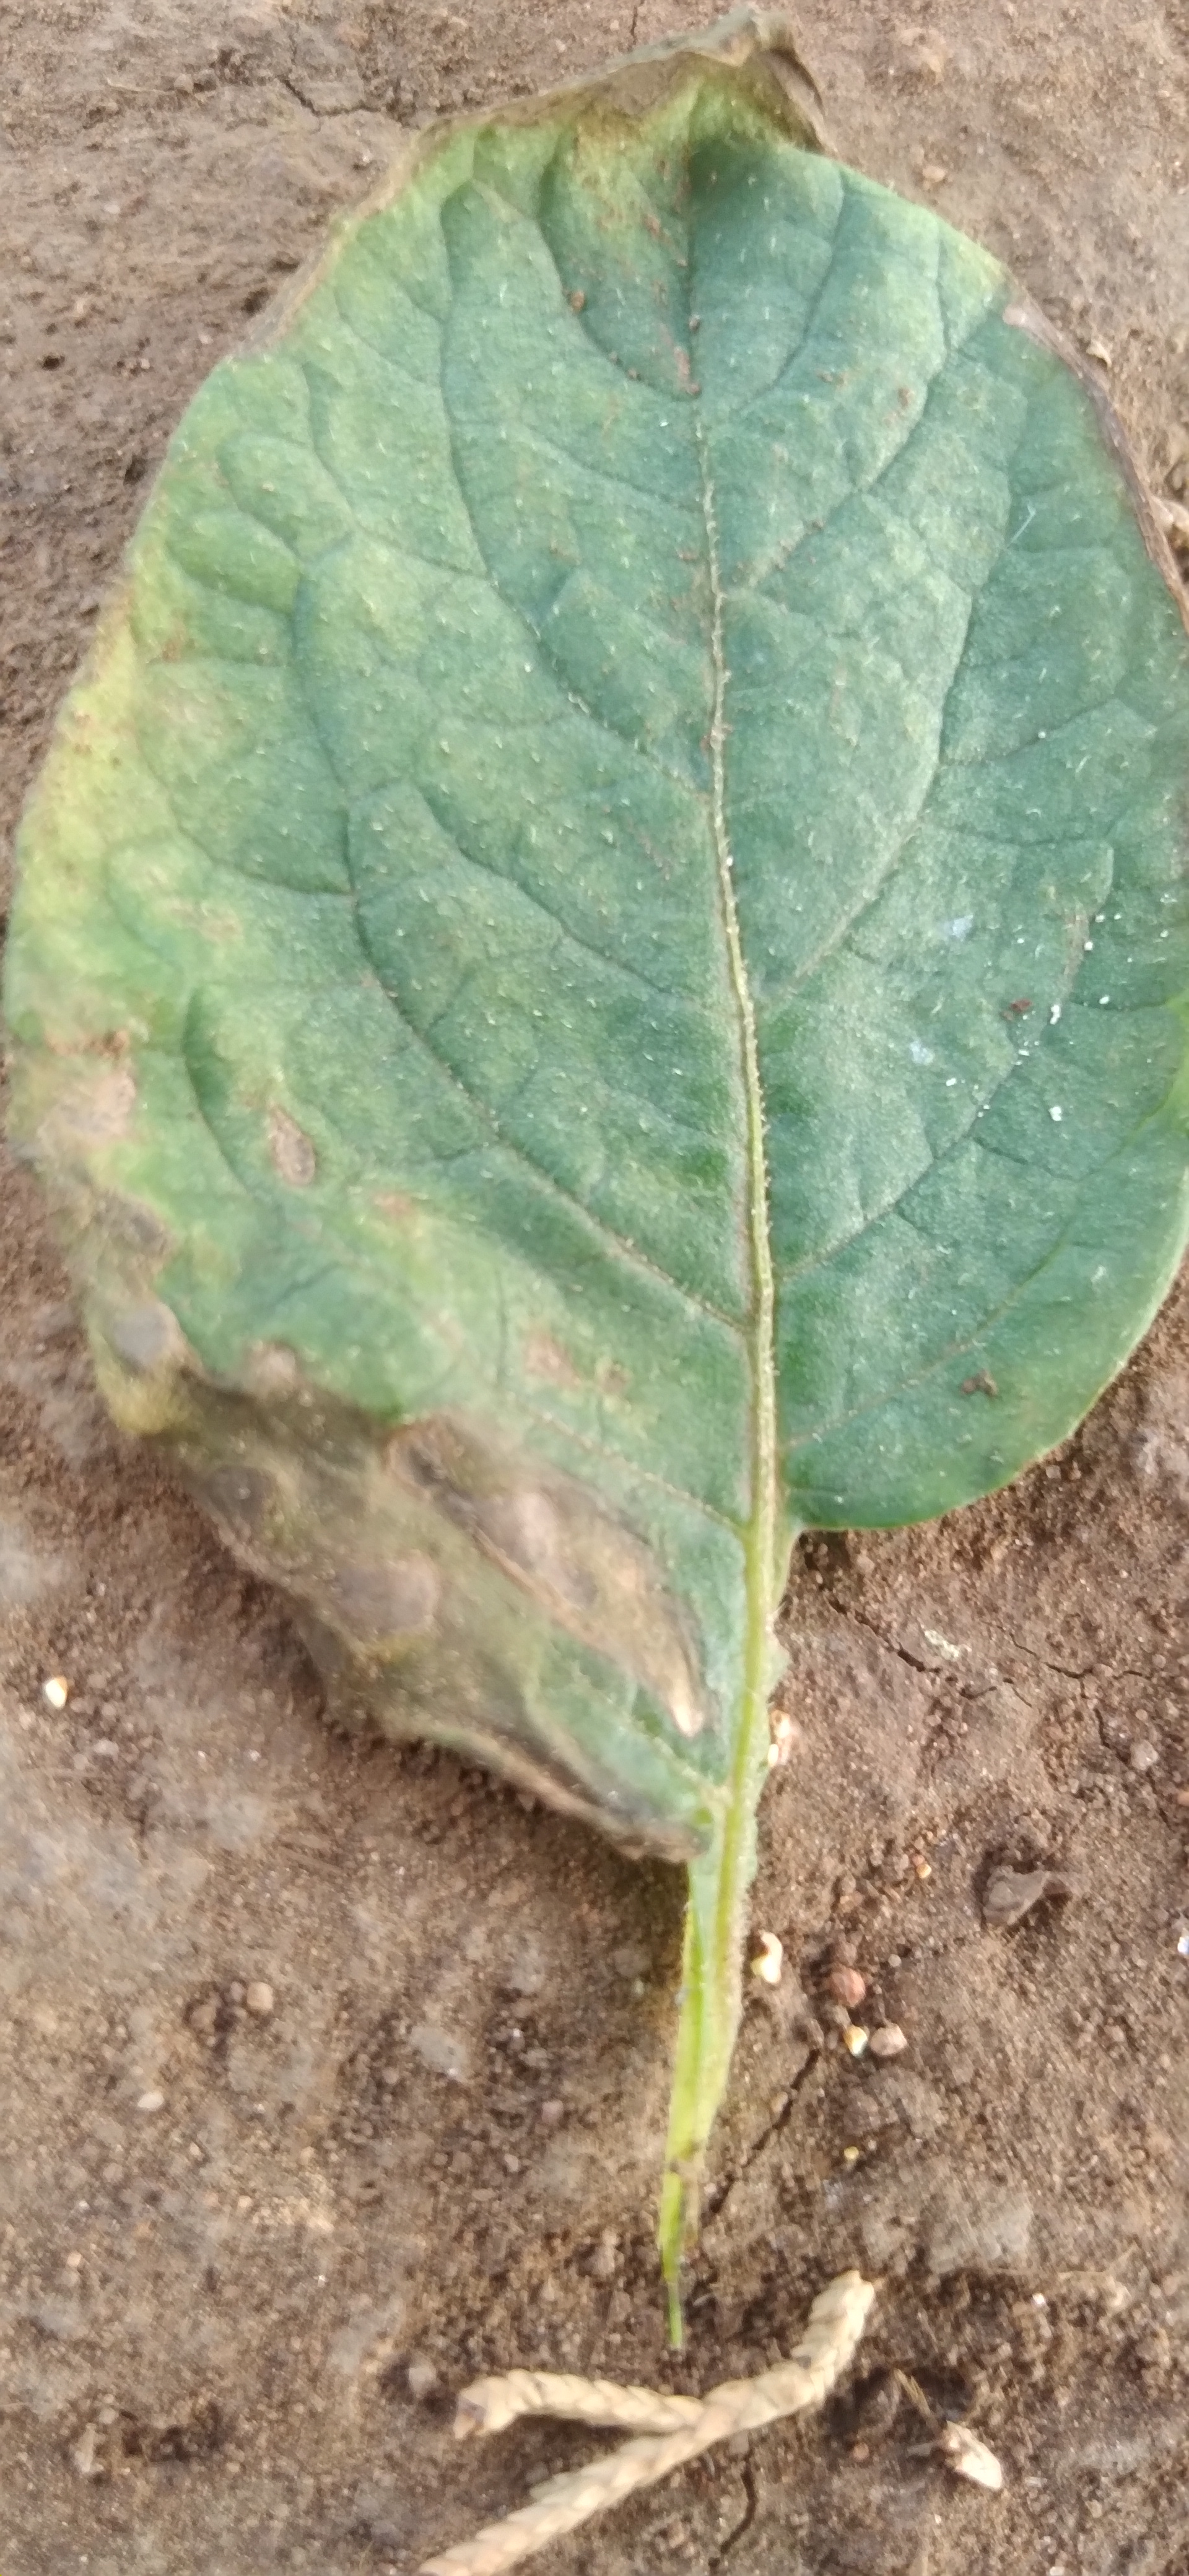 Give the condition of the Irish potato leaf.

early blight
